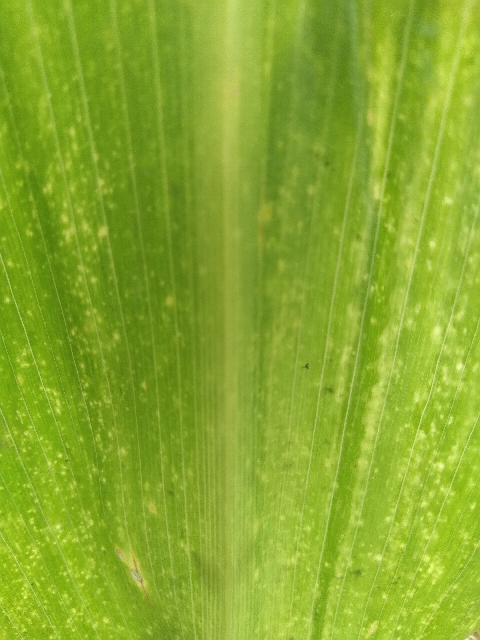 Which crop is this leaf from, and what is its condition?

maize, maize lethal necrosis
